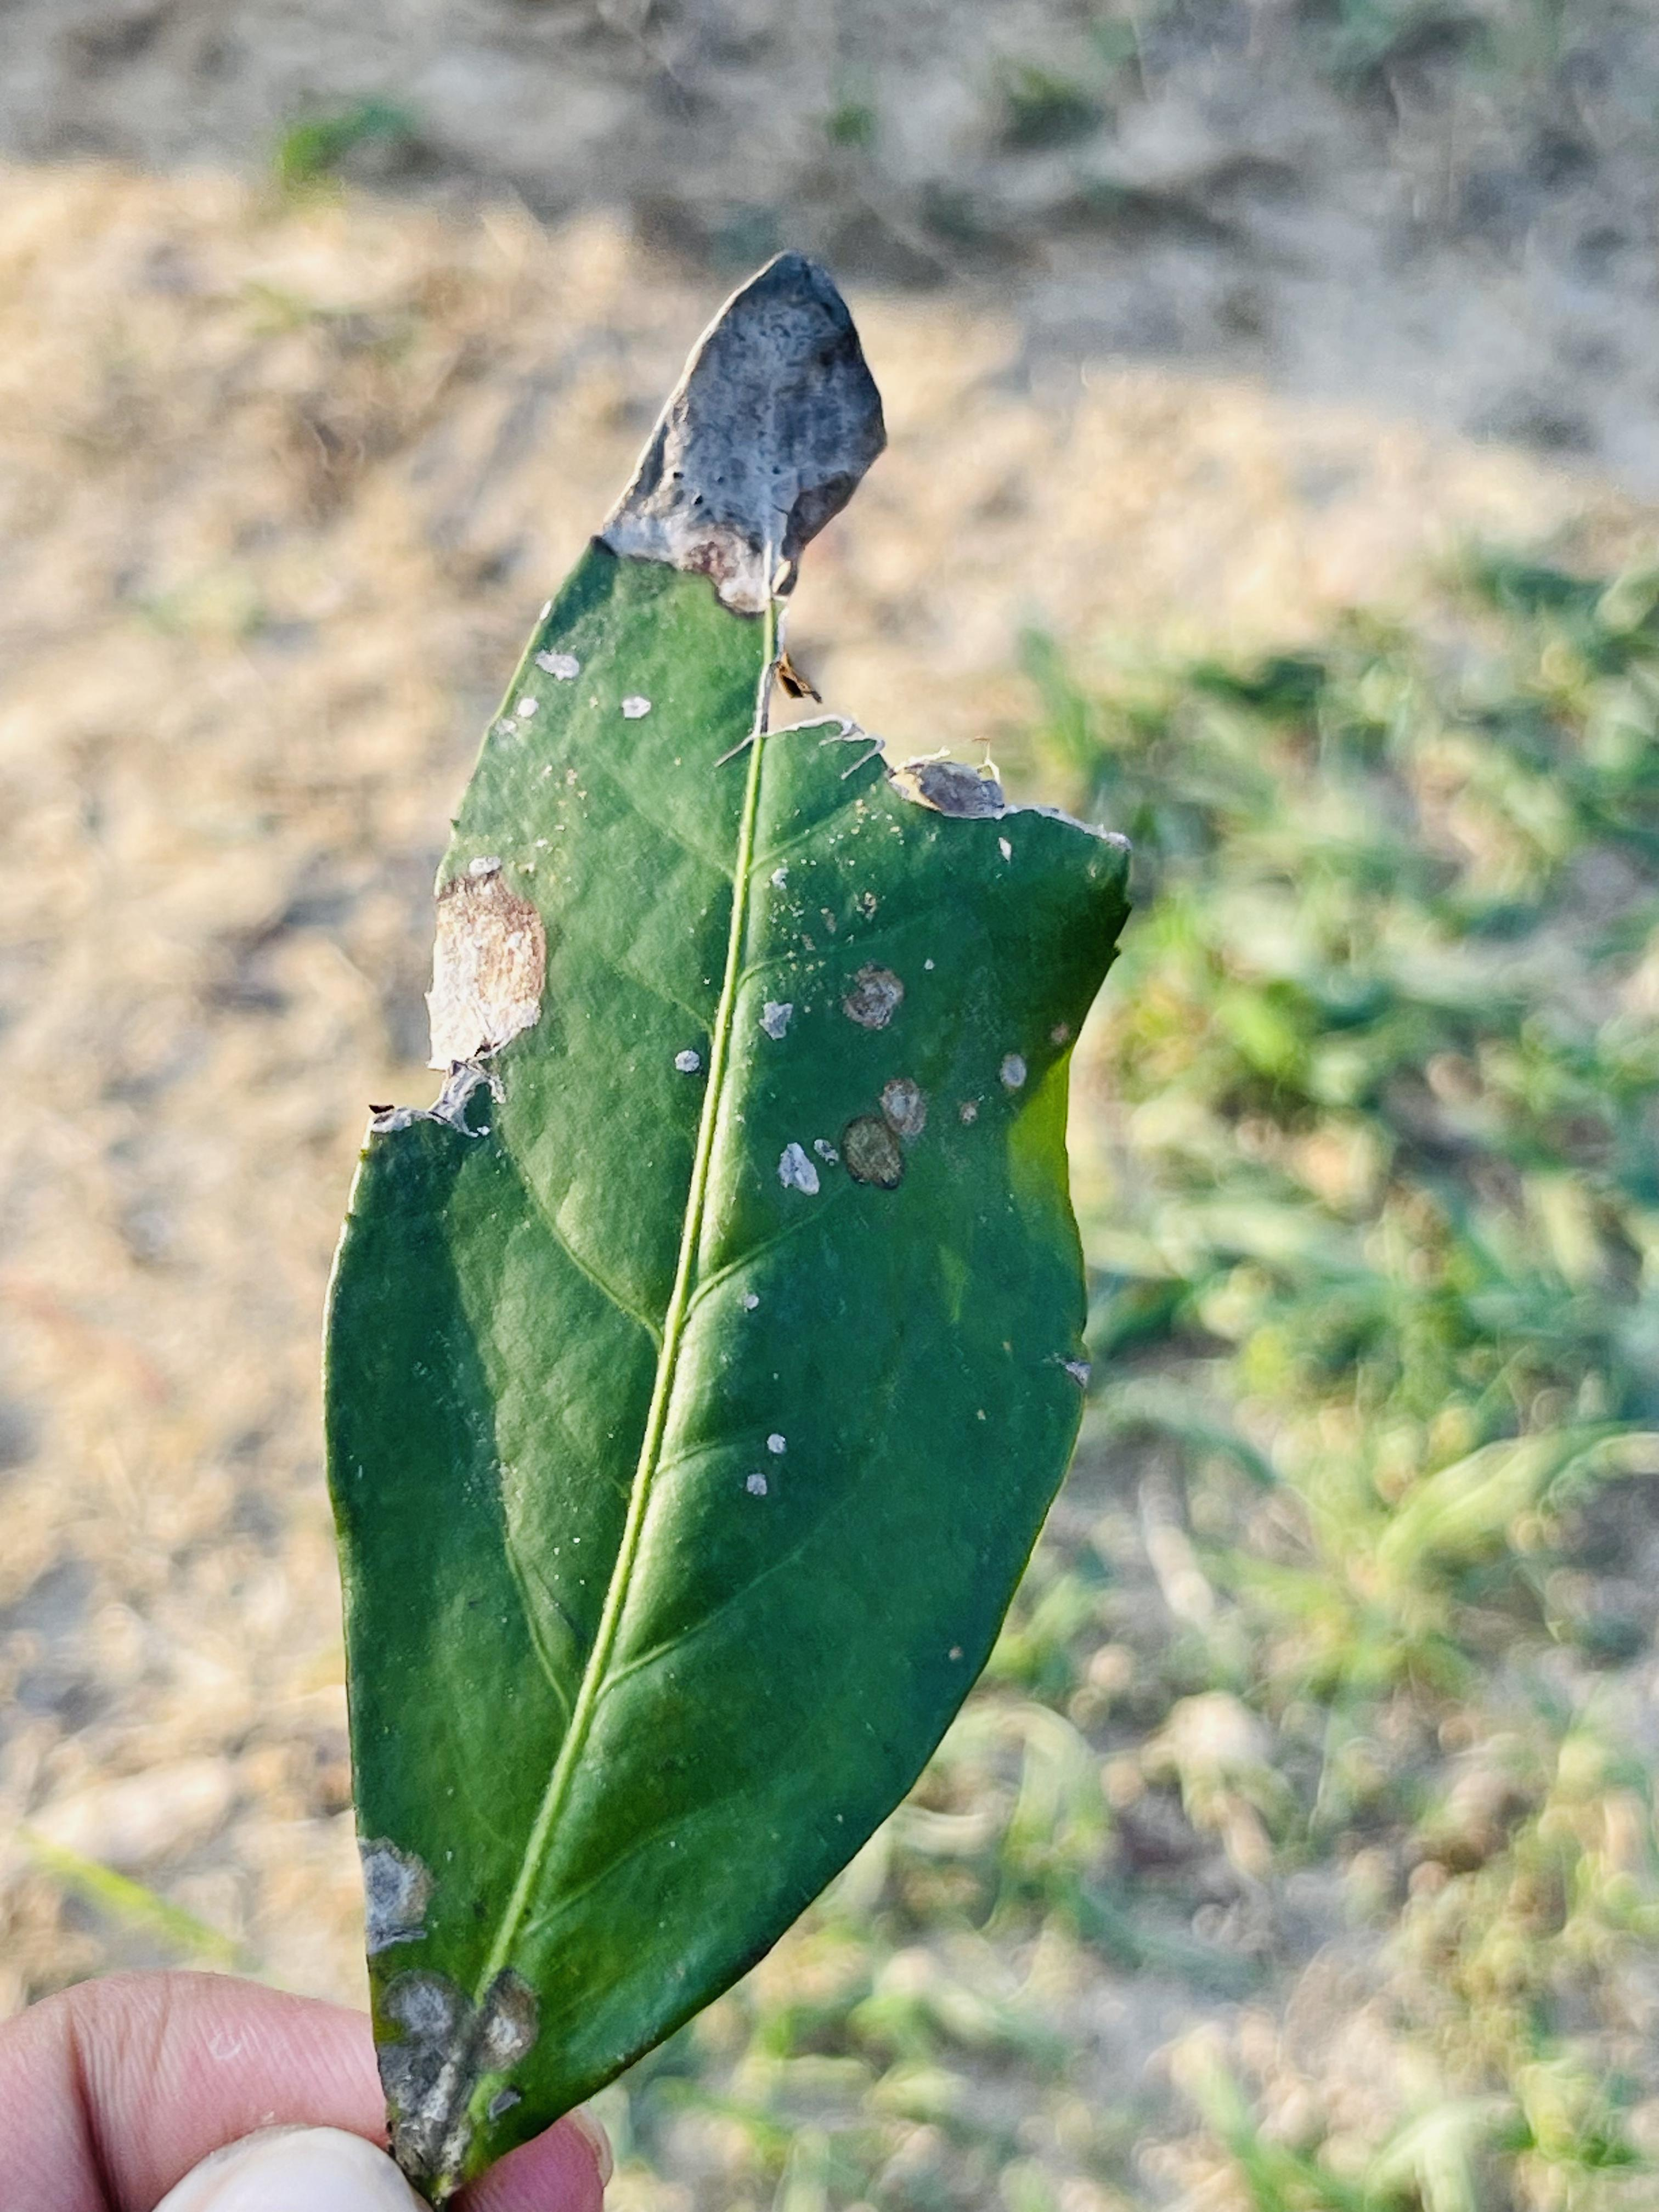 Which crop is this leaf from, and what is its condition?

tea, blight
